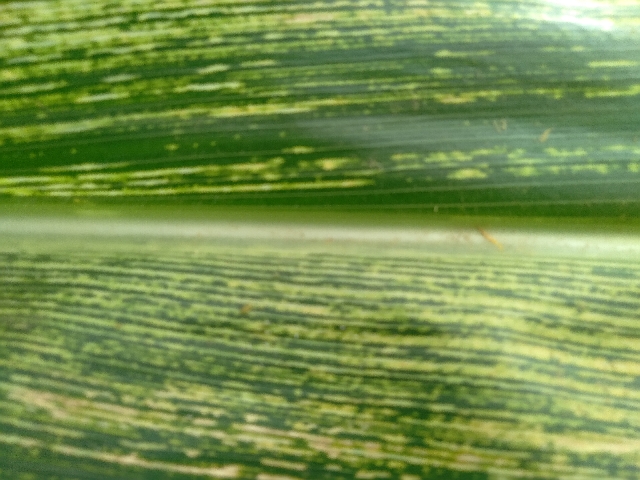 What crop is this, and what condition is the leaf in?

maize, maize streak virus
